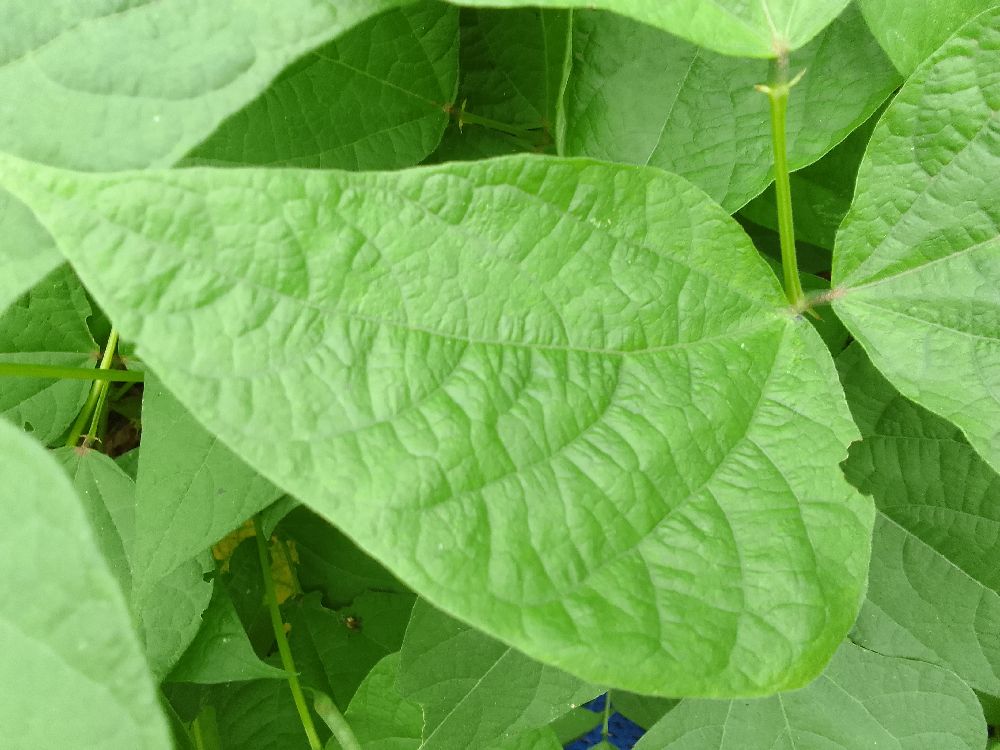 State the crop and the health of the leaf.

common bean, healthy
